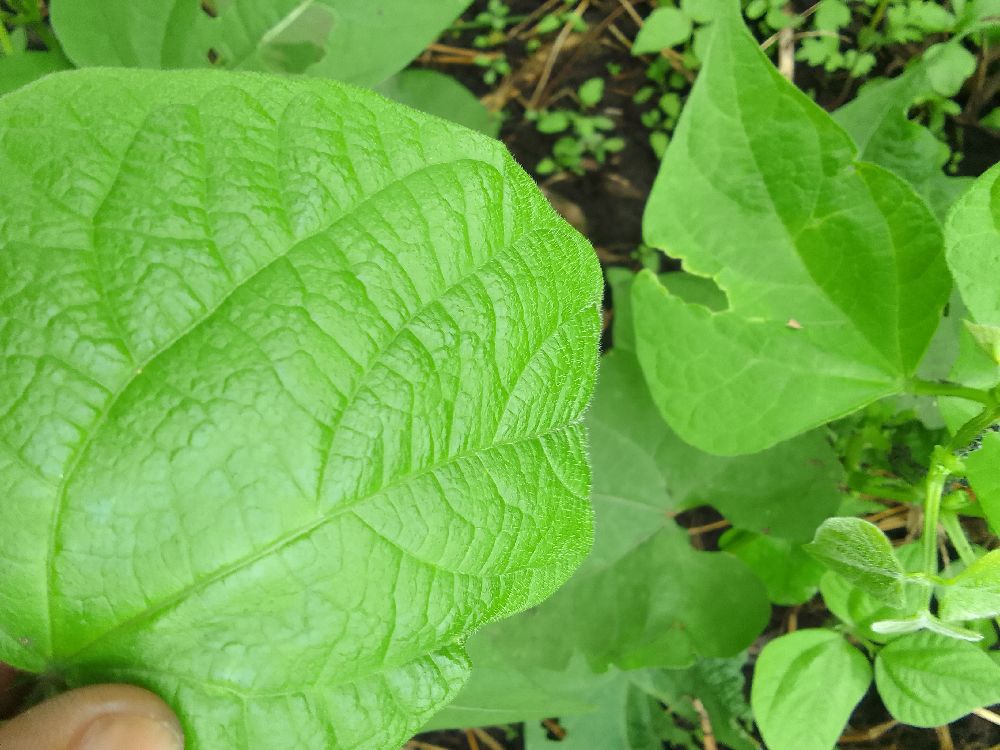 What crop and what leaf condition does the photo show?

common bean, healthy
